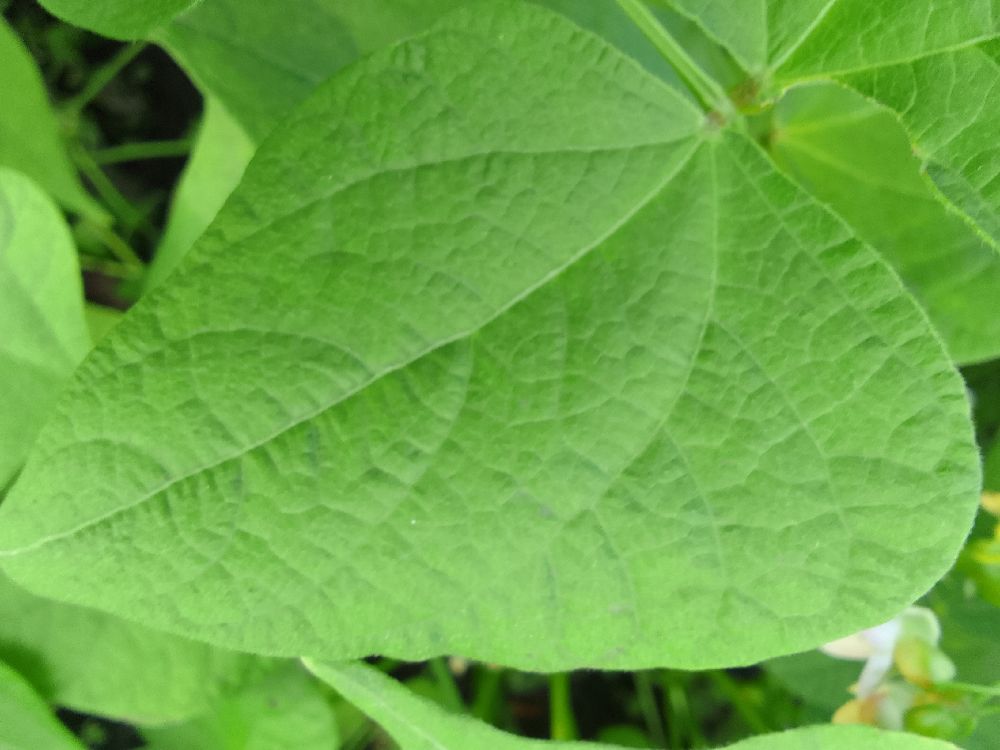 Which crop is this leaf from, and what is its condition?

common bean, healthy
